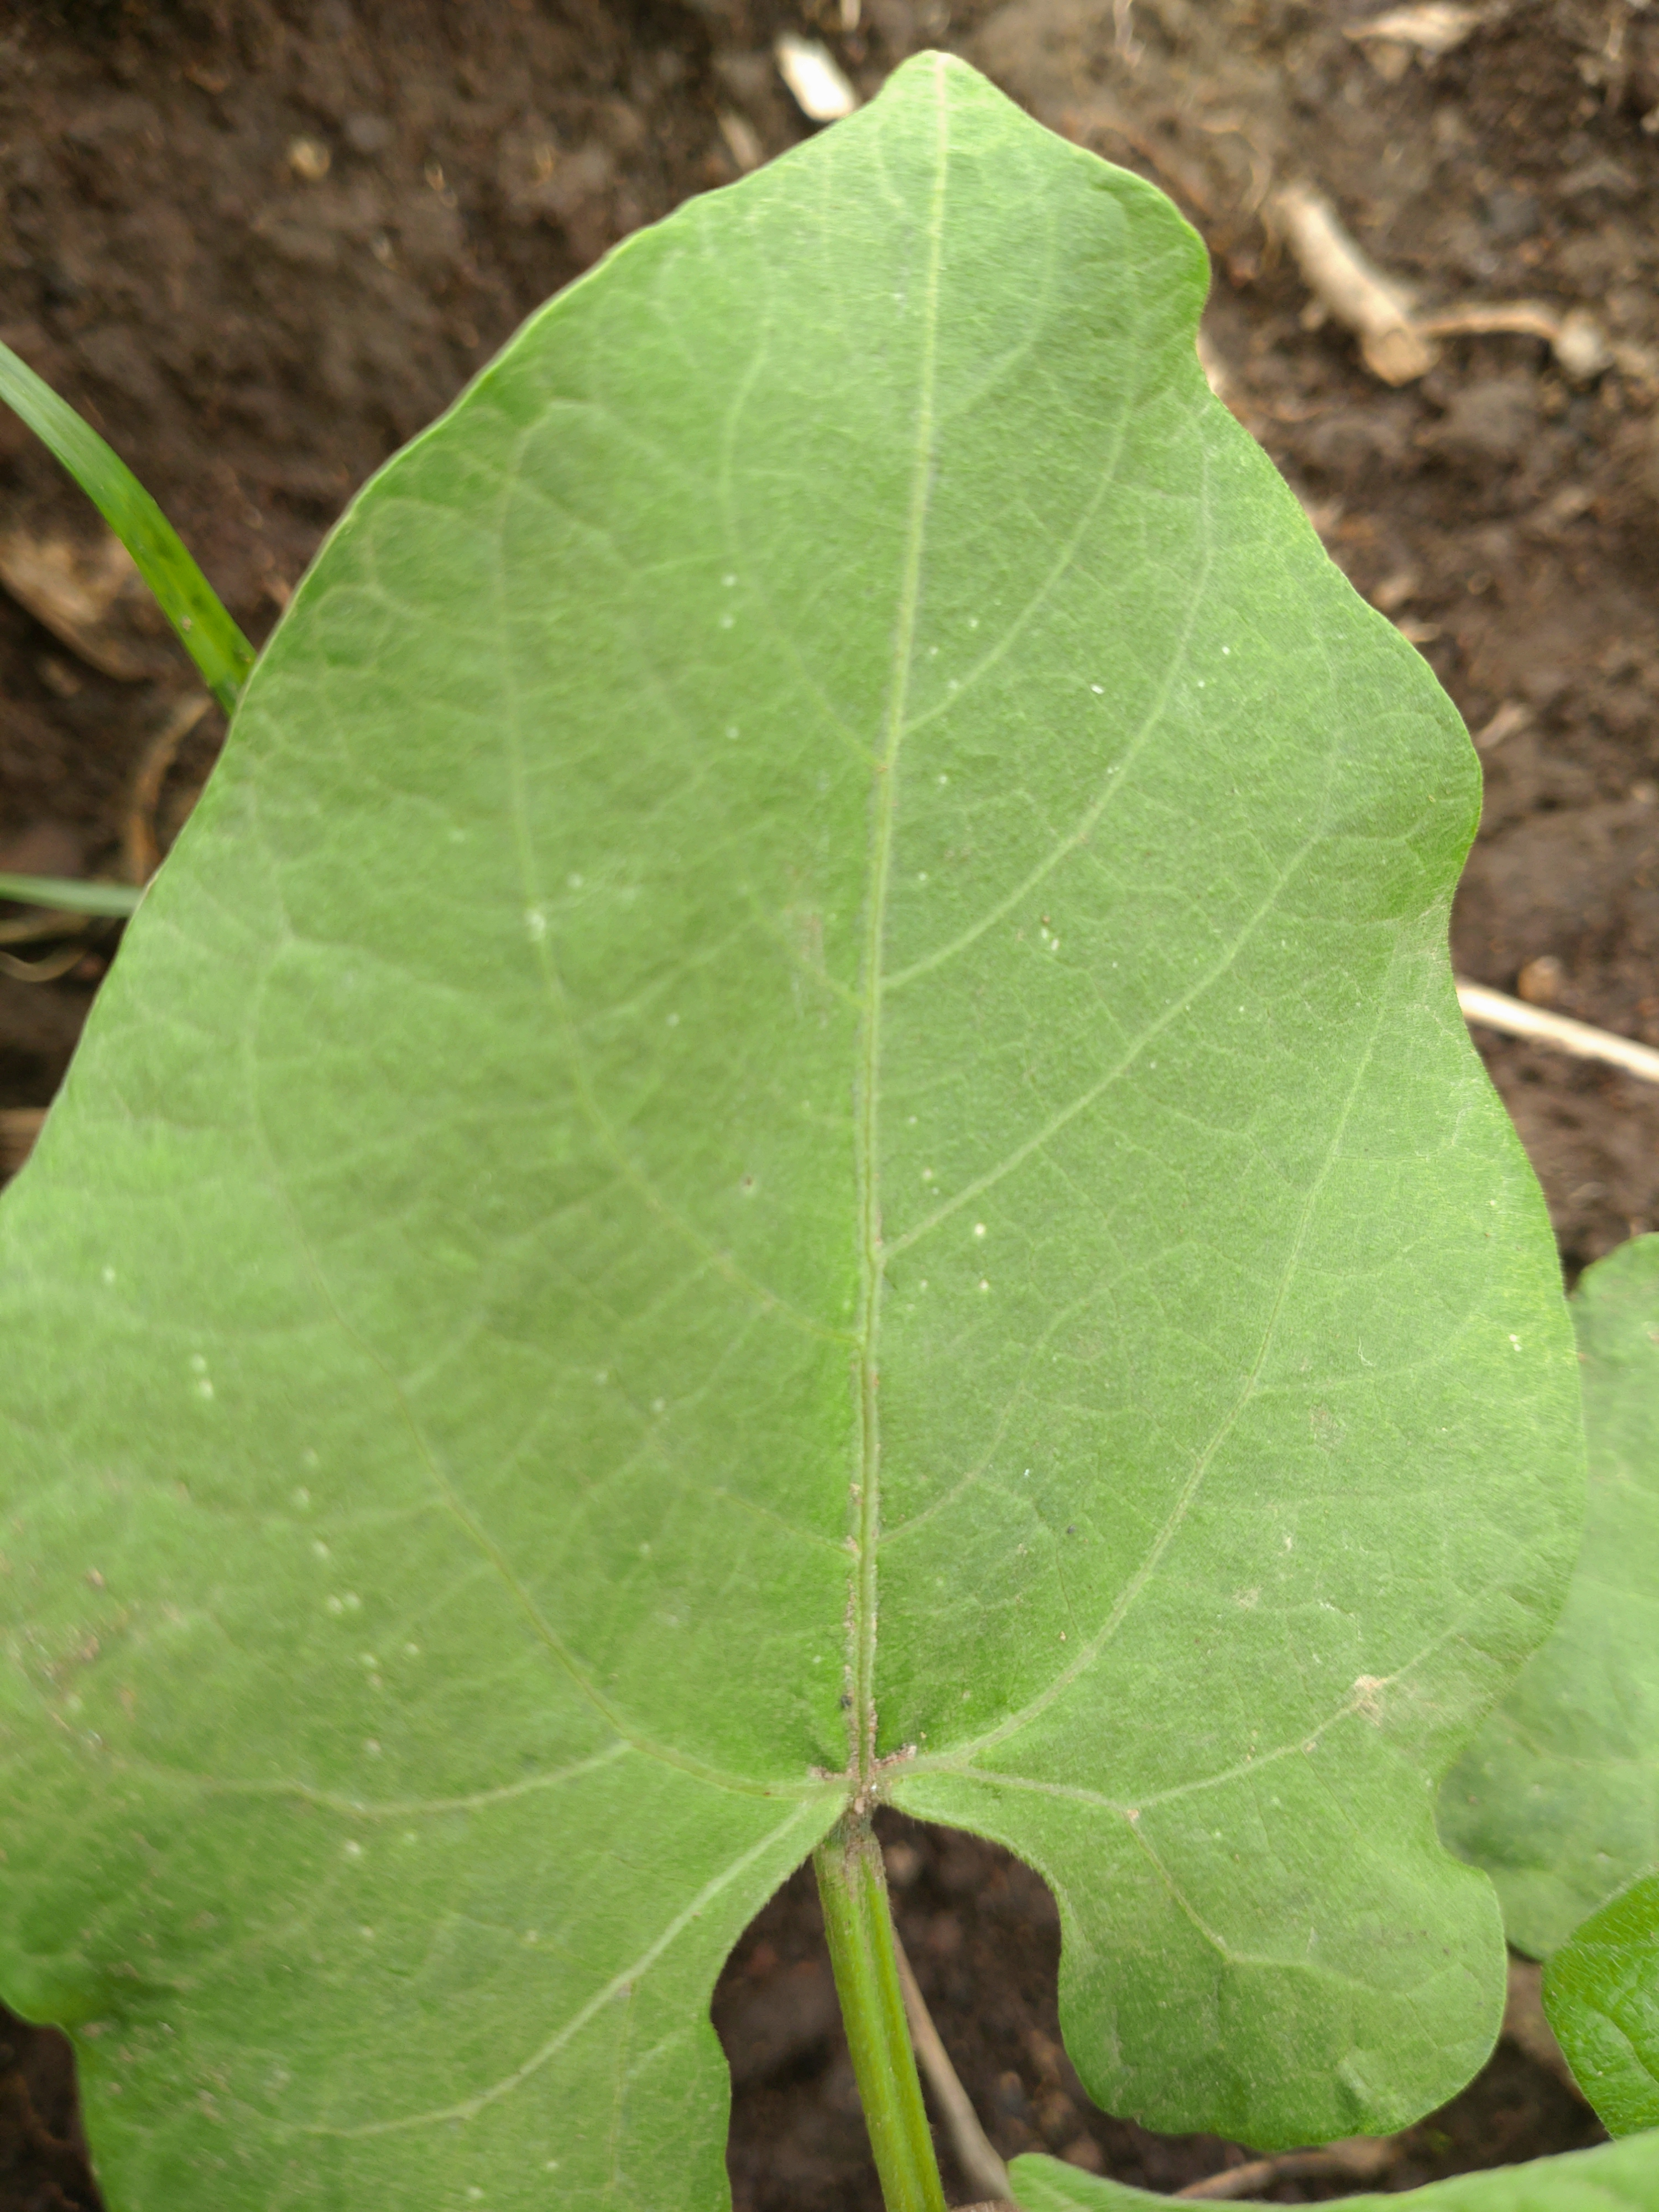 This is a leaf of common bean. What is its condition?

healthy
